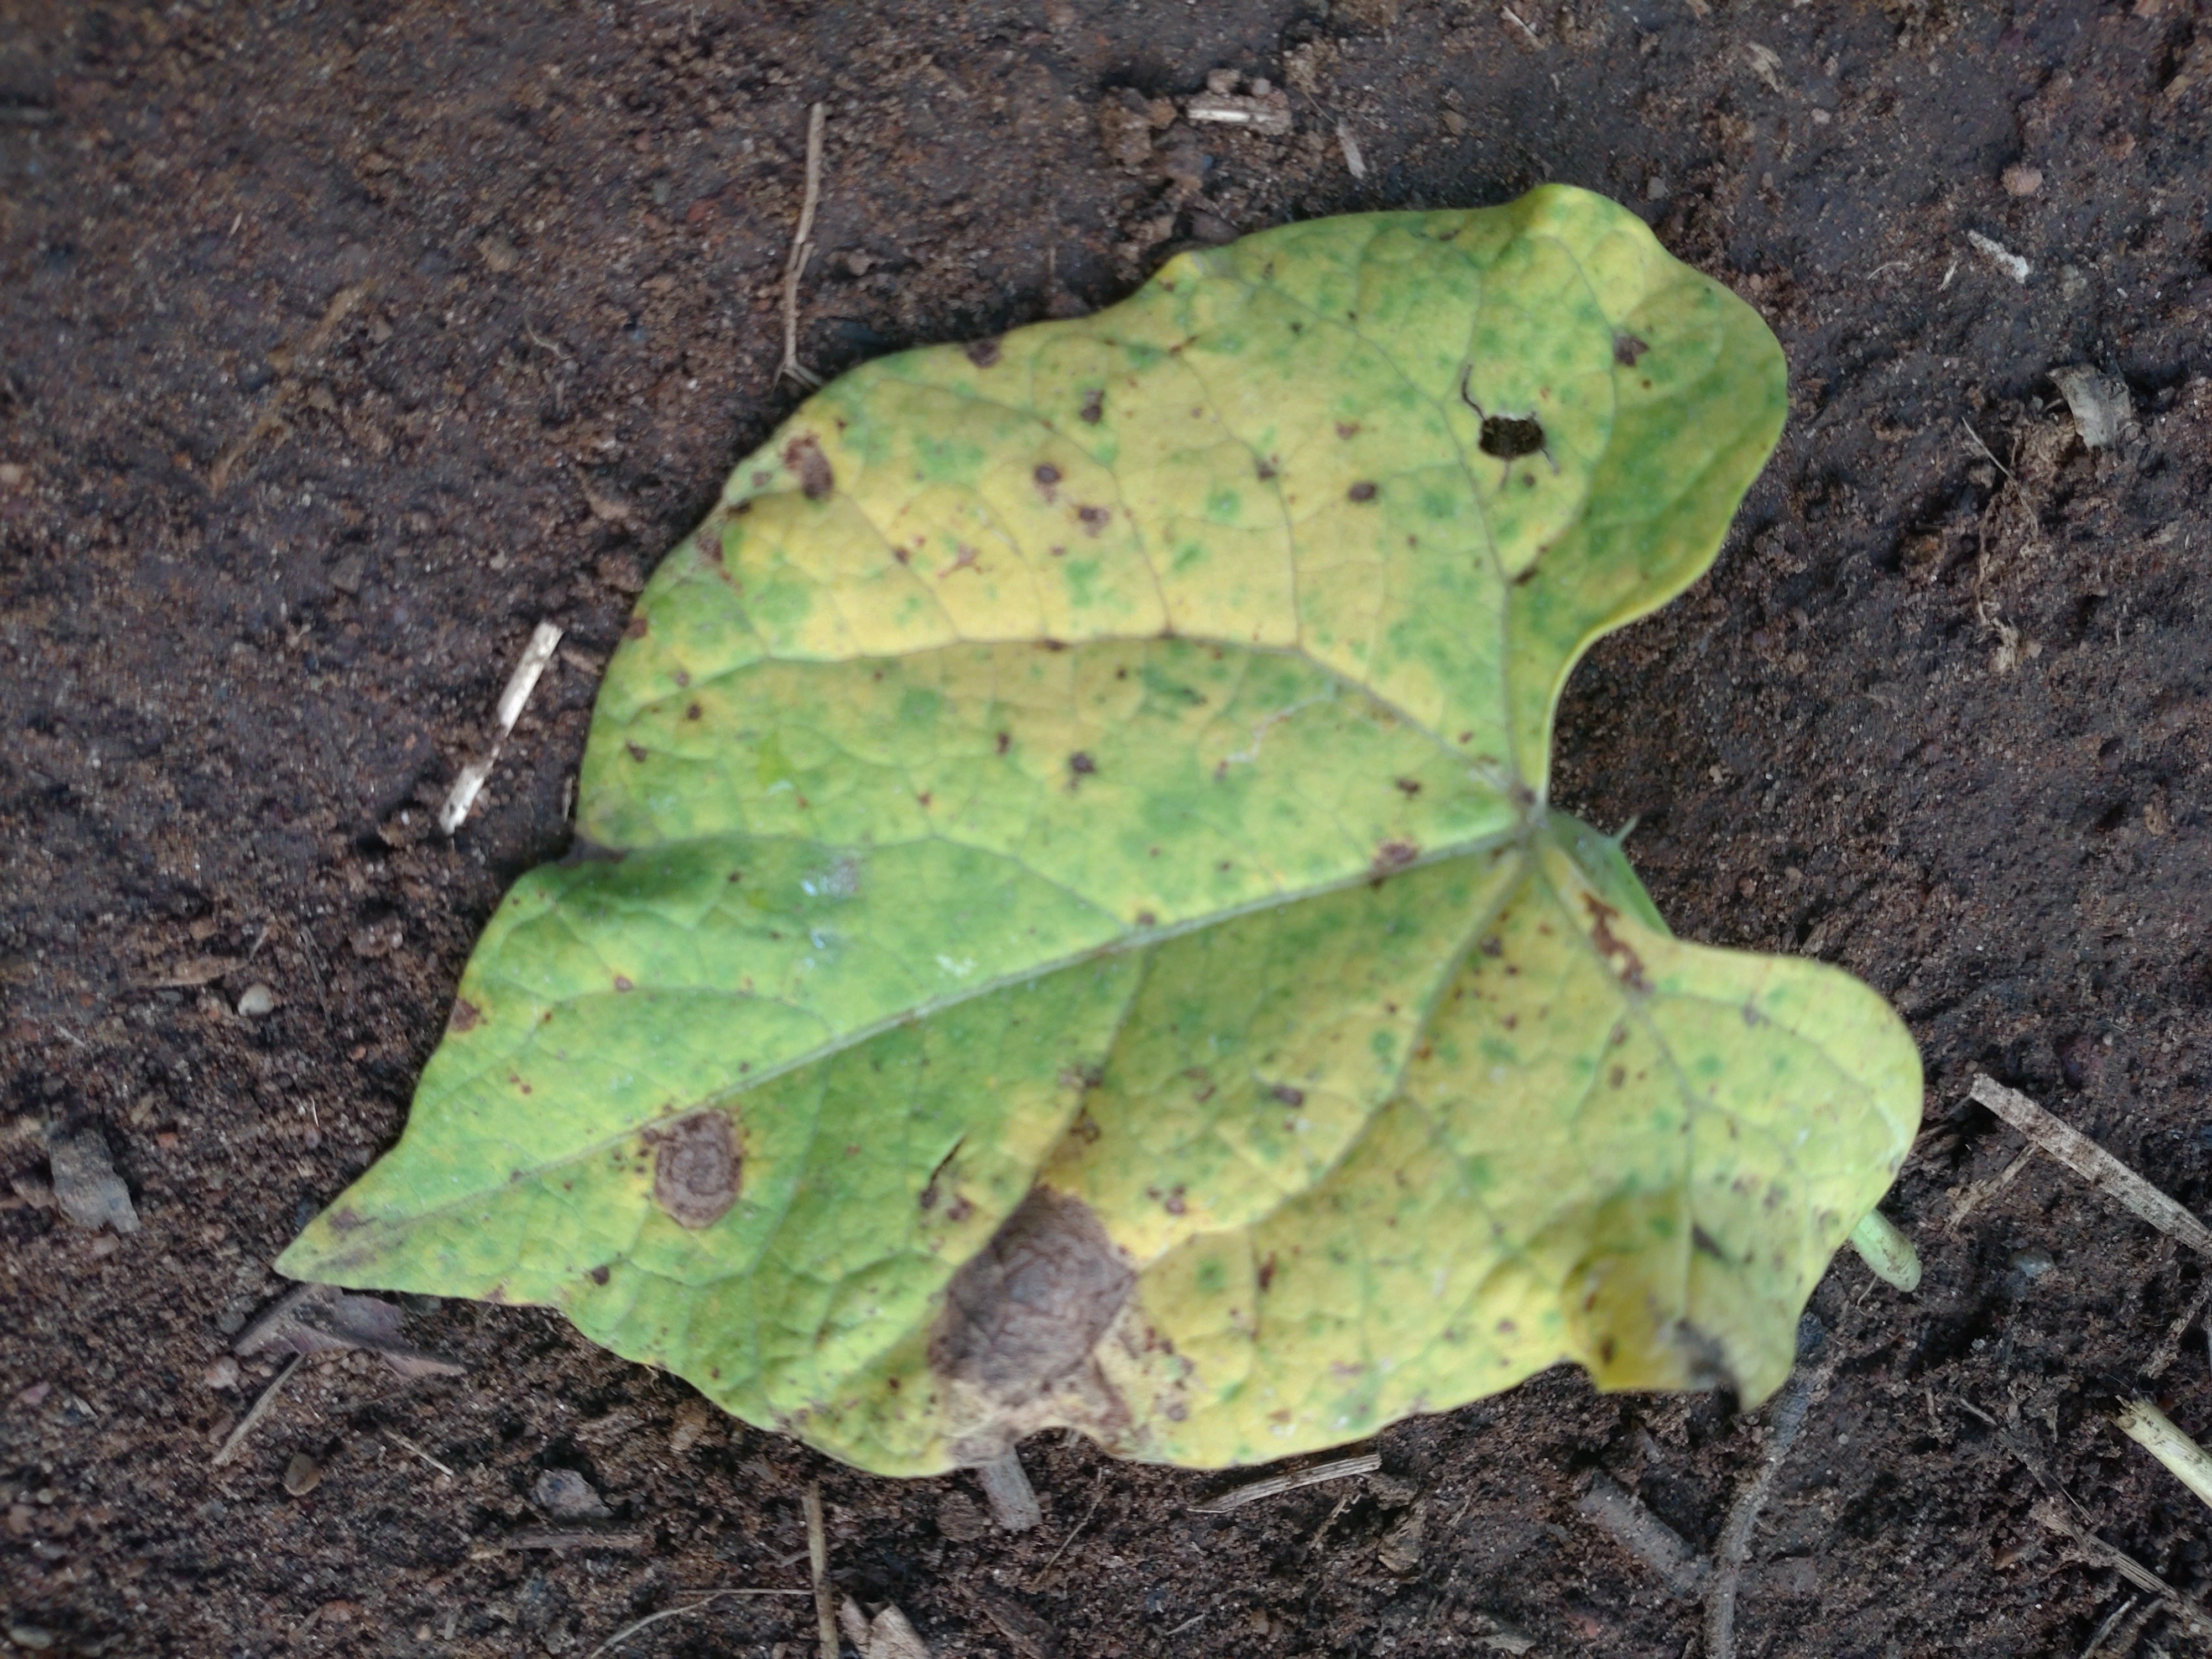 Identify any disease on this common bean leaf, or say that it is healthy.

anthracnose
